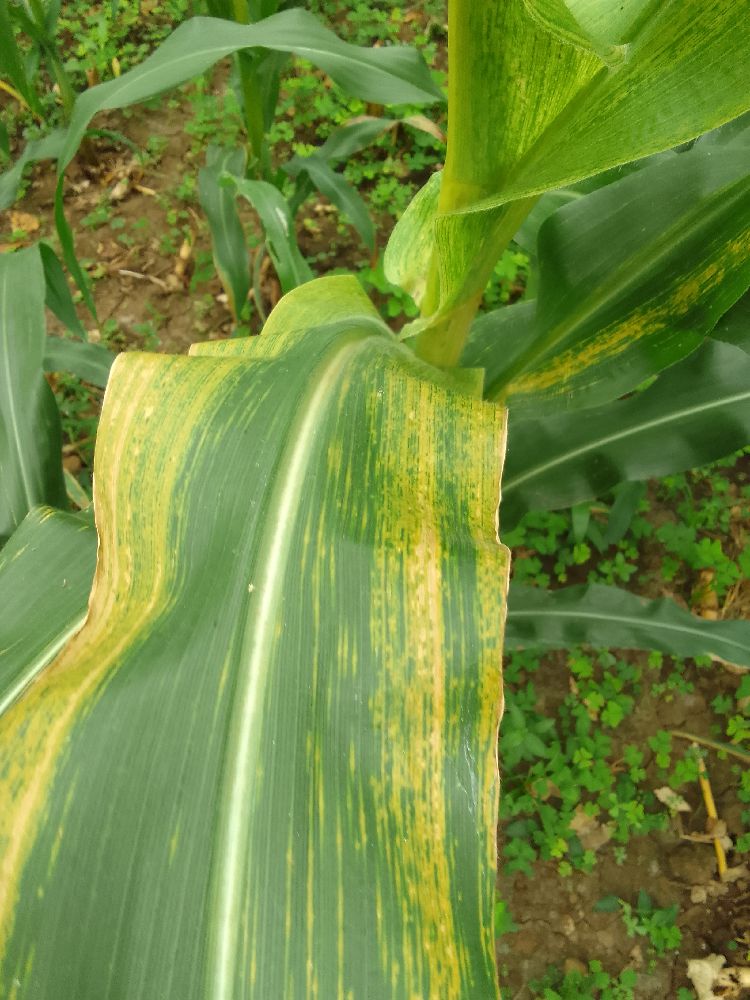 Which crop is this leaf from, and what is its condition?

maize, maize lethal necrosis
